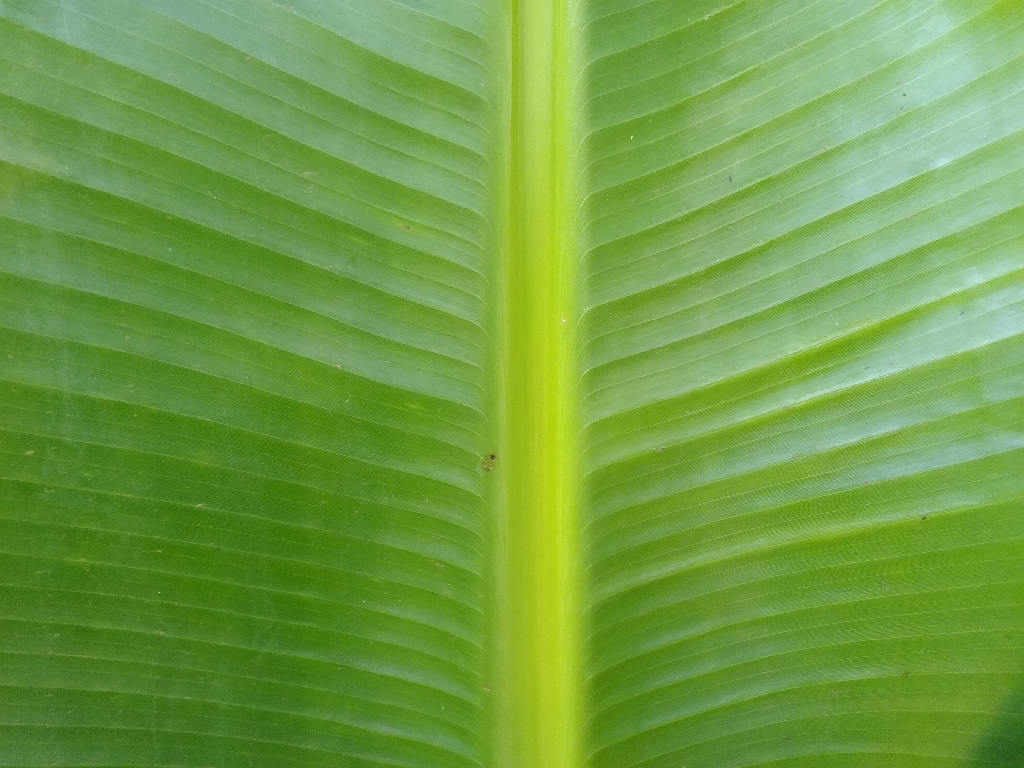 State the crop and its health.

banana, healthy
